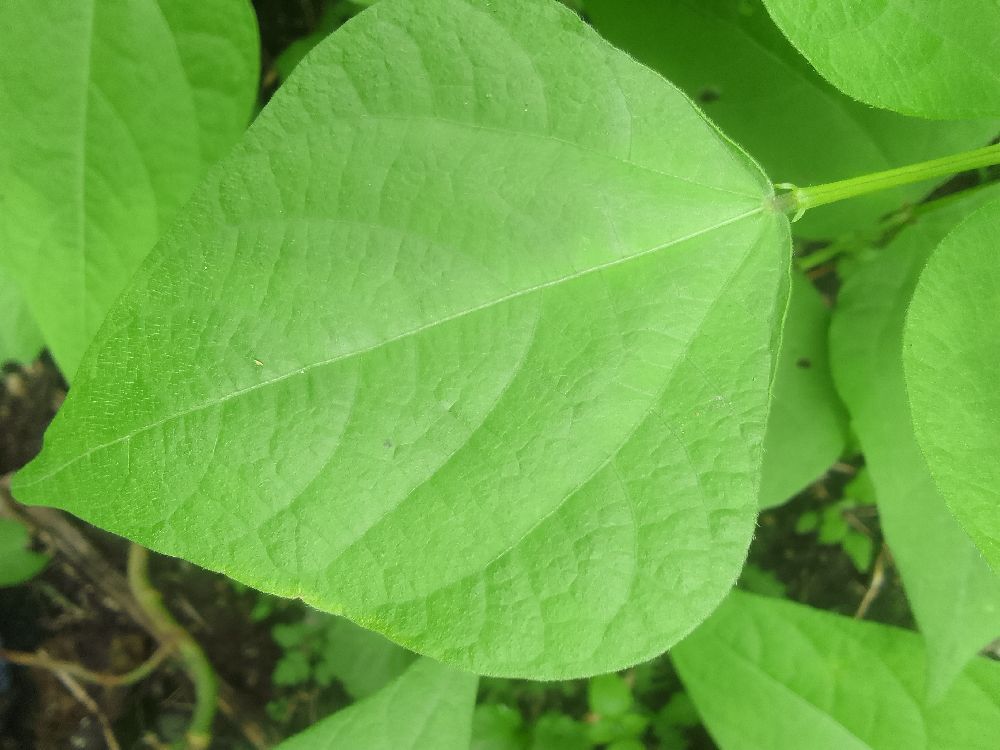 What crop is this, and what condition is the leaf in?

common bean, healthy
